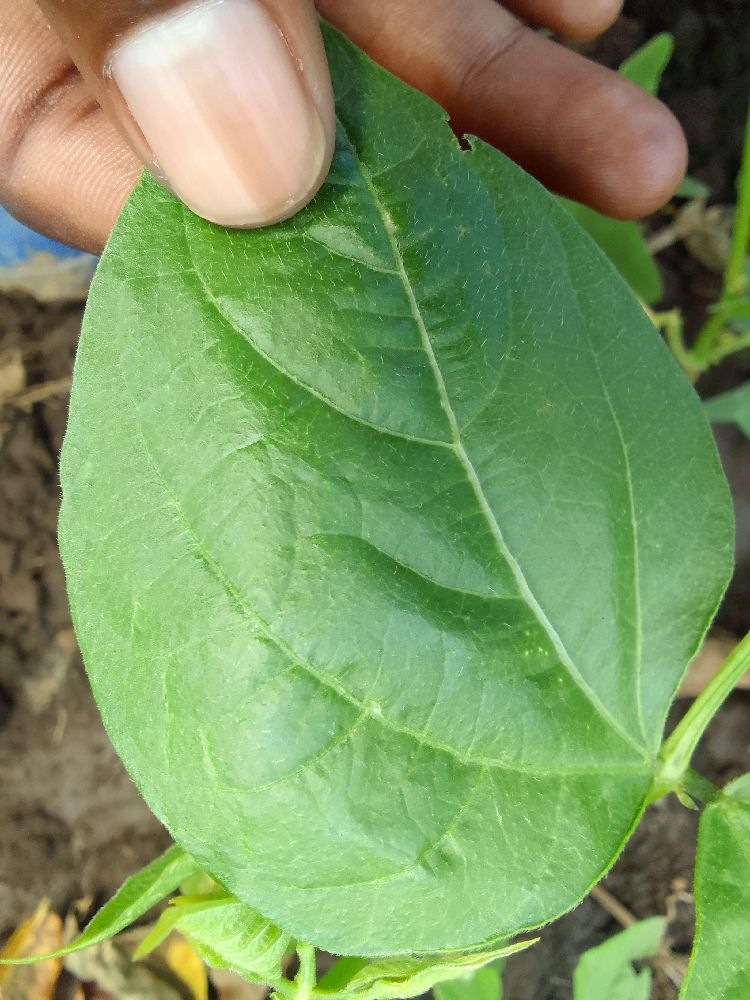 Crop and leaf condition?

common bean, healthy
